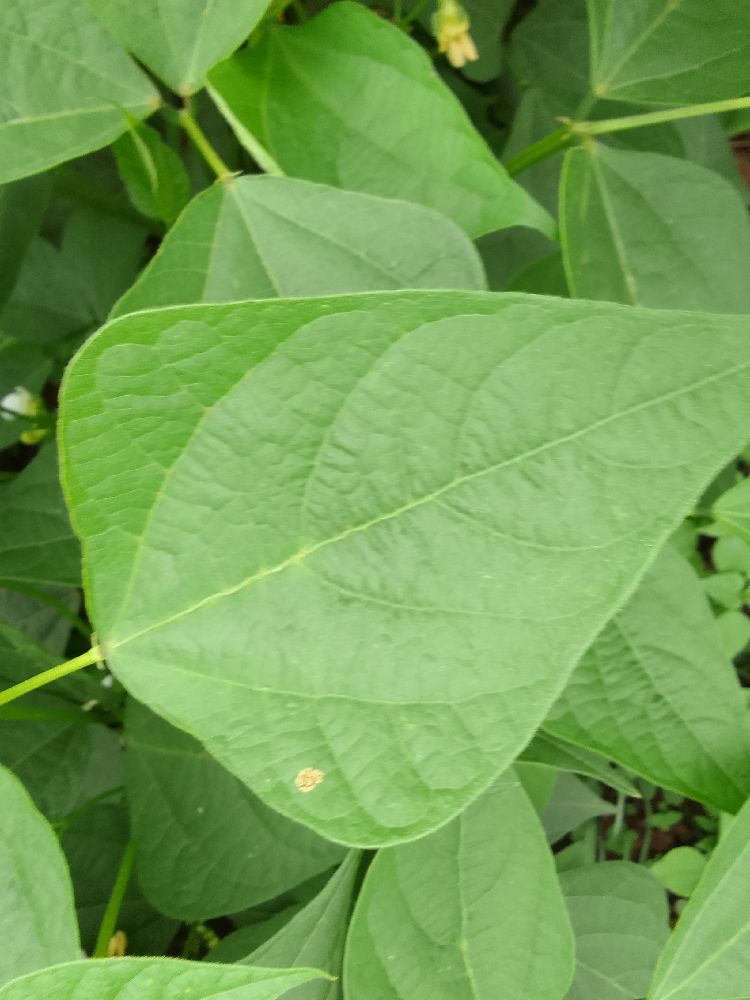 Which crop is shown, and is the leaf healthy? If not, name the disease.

common bean, healthy
